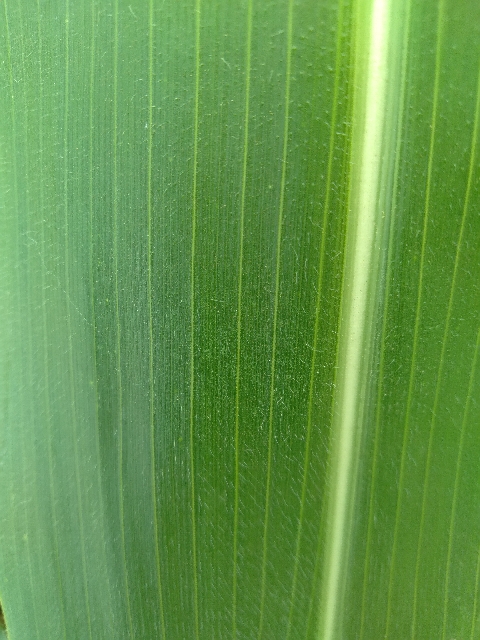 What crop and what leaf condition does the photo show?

maize, healthy
